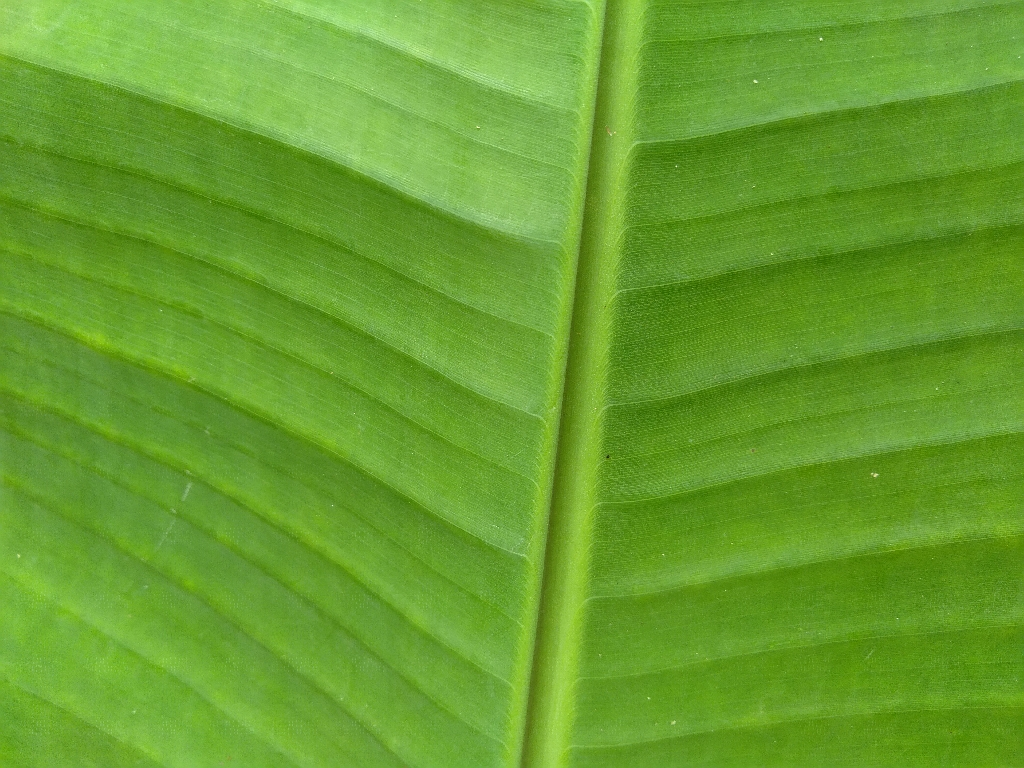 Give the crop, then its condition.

banana, healthy
